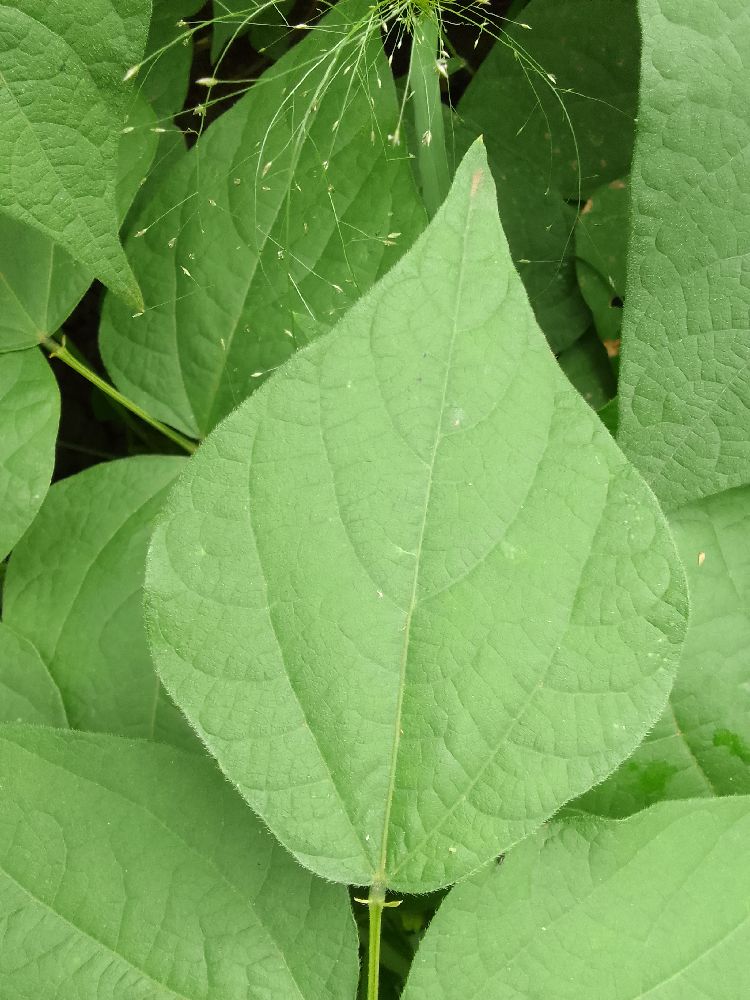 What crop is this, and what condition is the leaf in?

common bean, healthy
